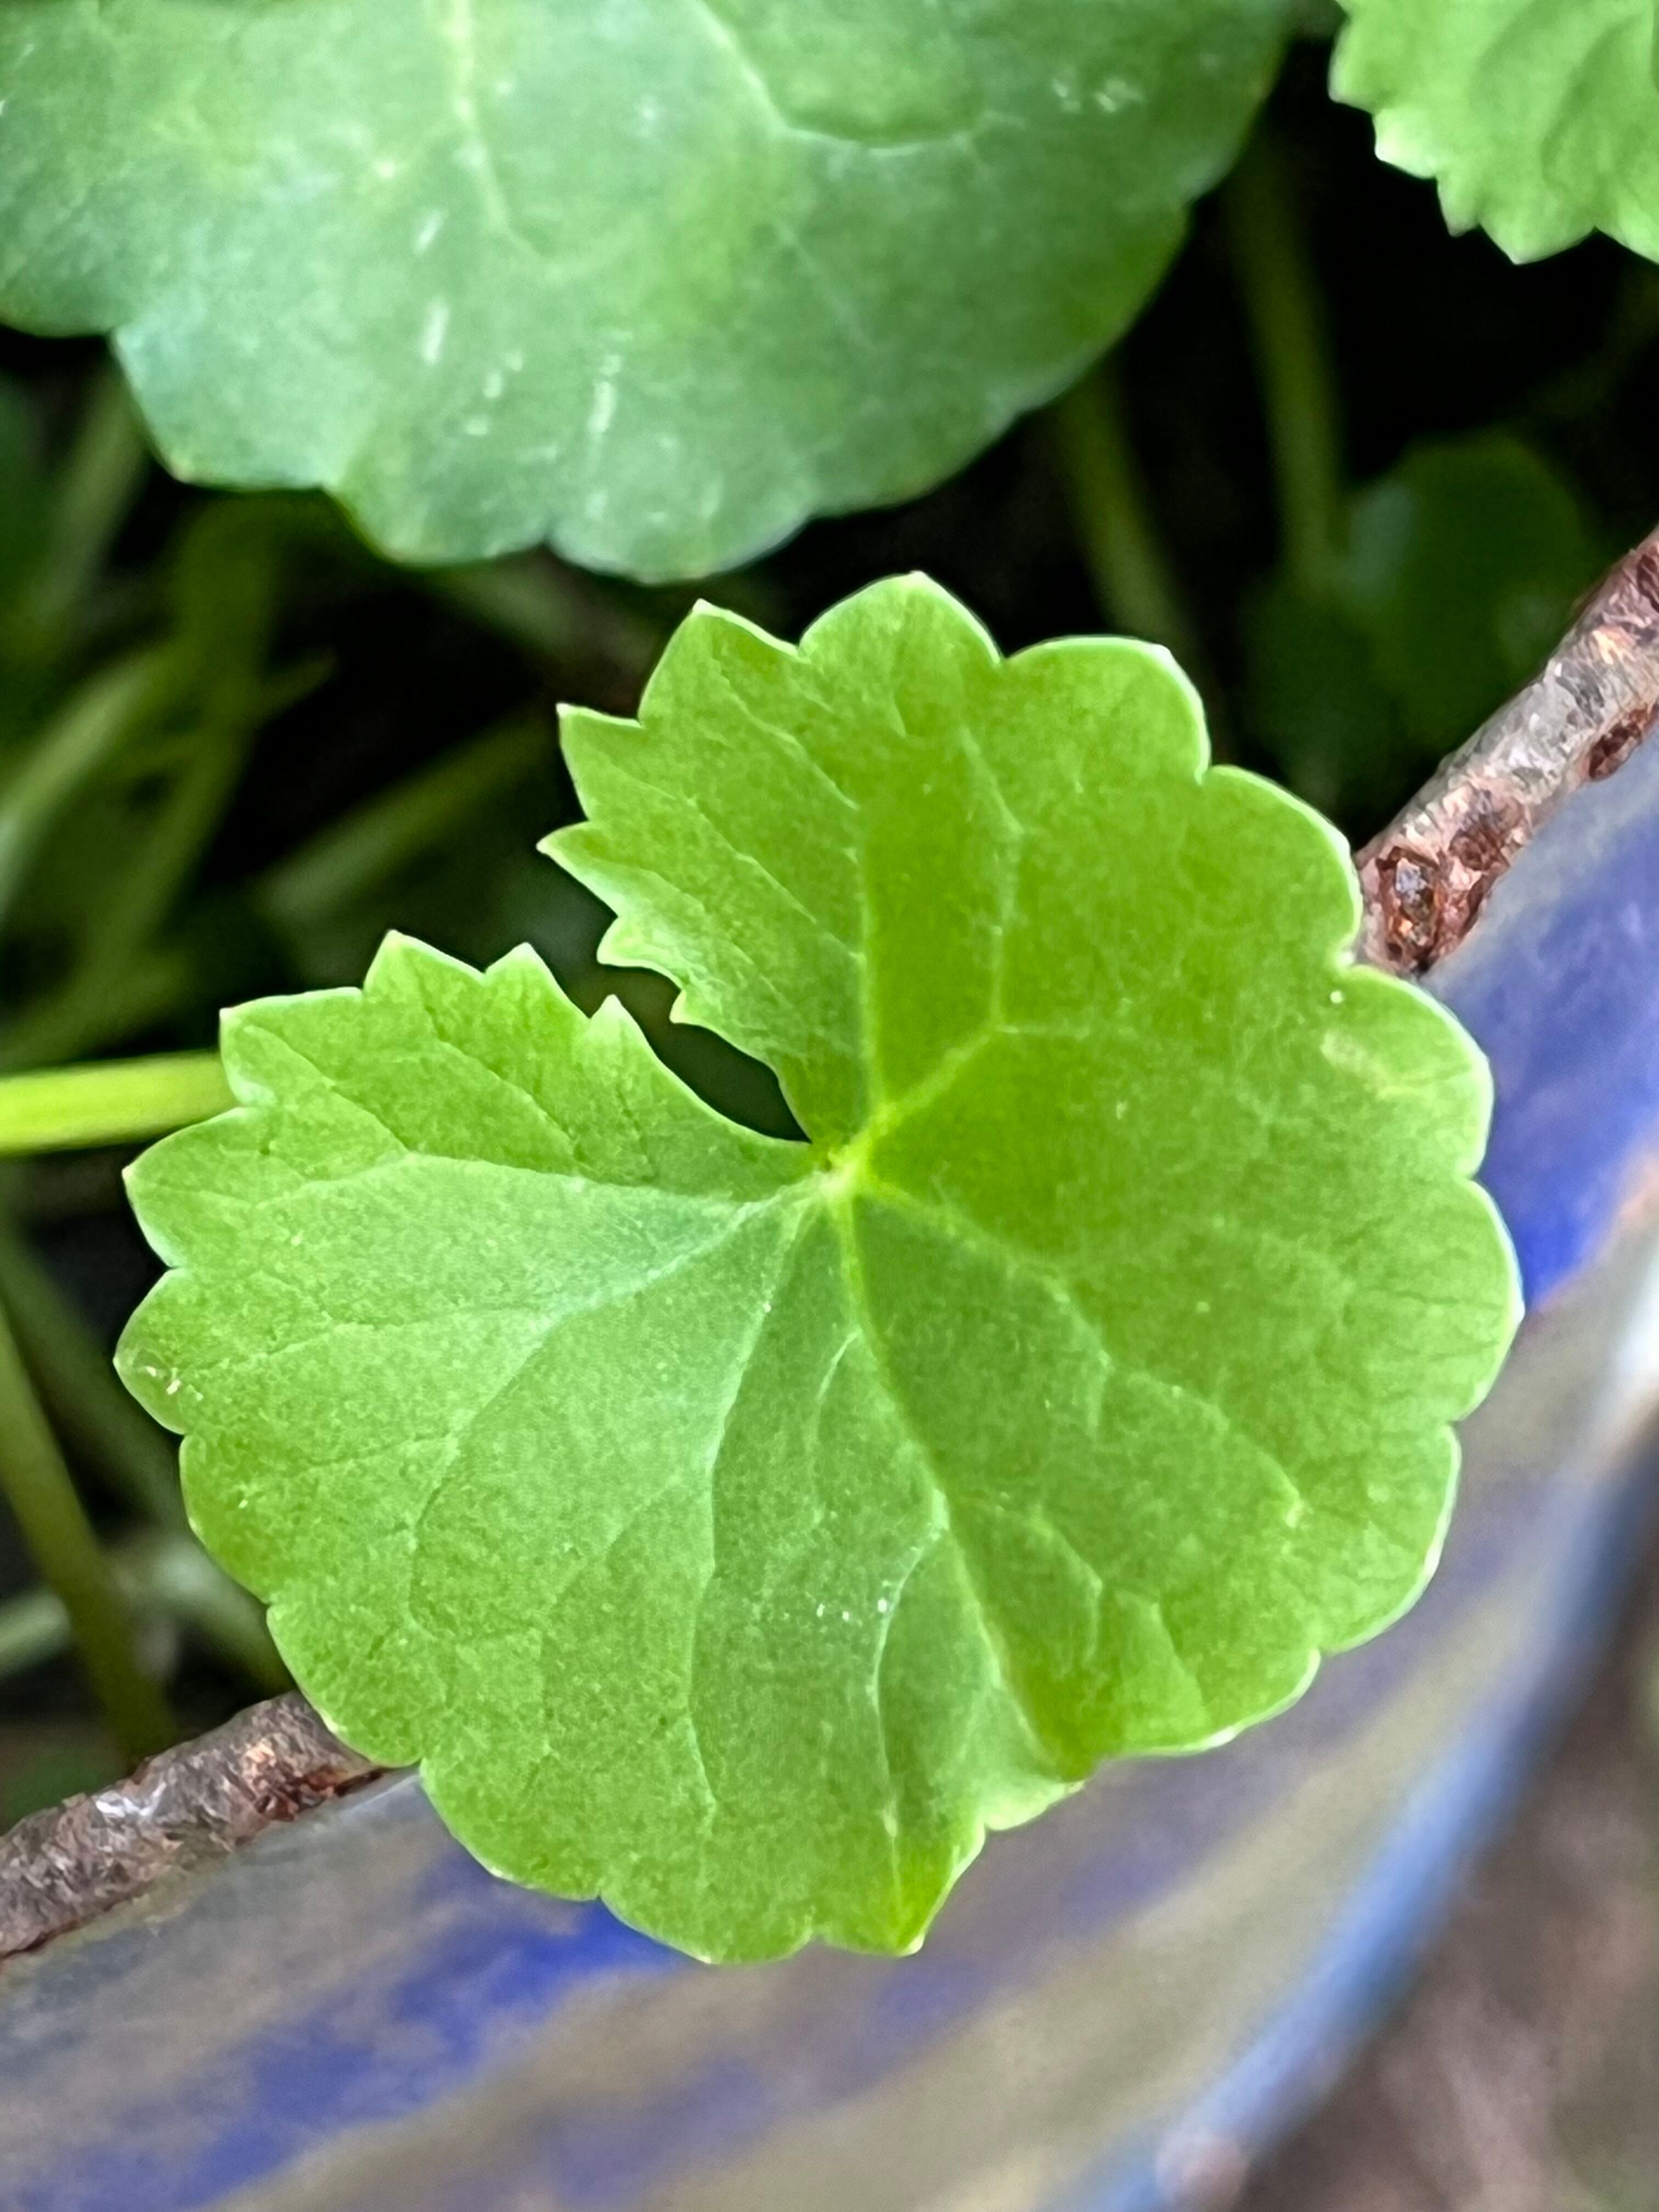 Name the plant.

thankuni
